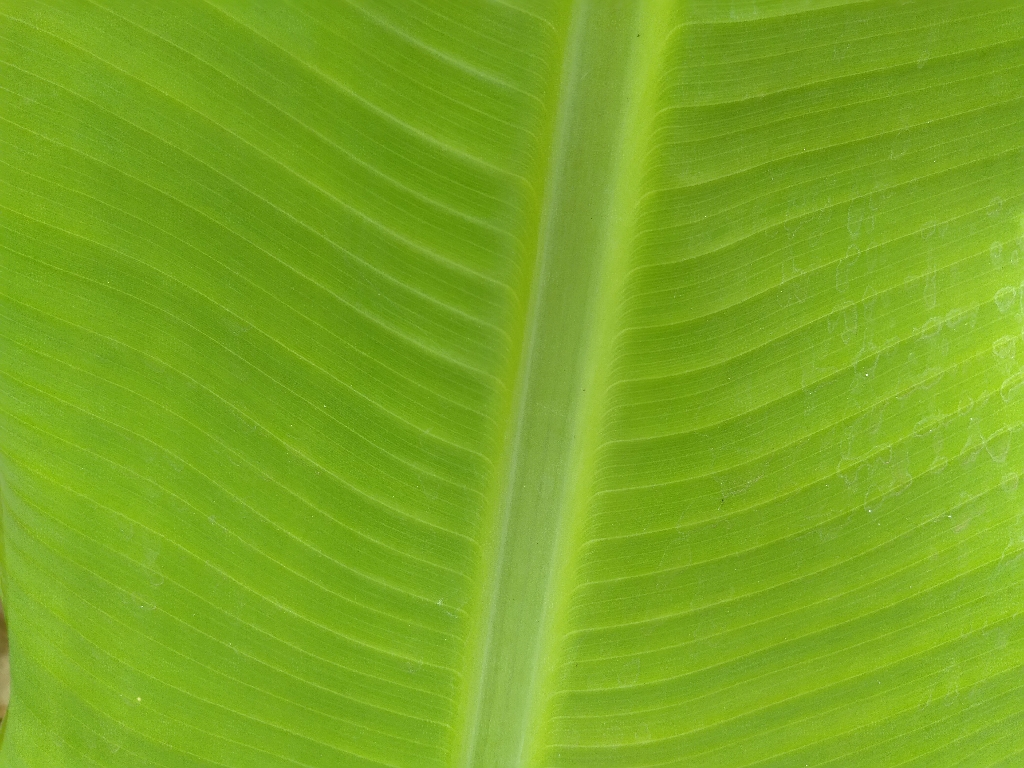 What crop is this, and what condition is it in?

banana, healthy
